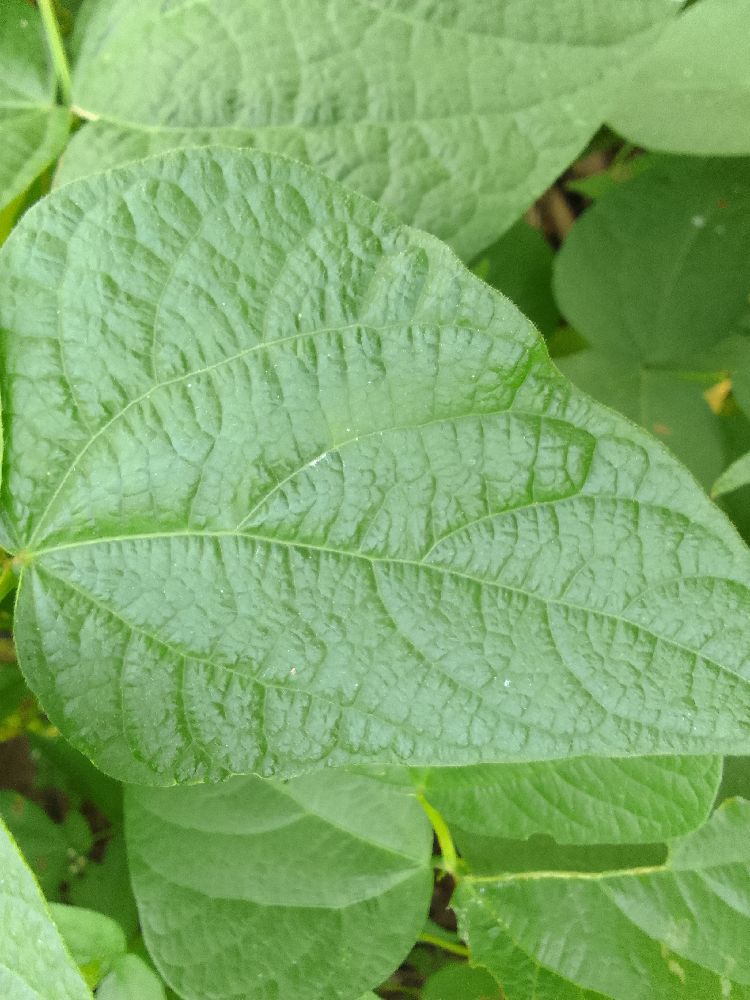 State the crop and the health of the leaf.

common bean, healthy
